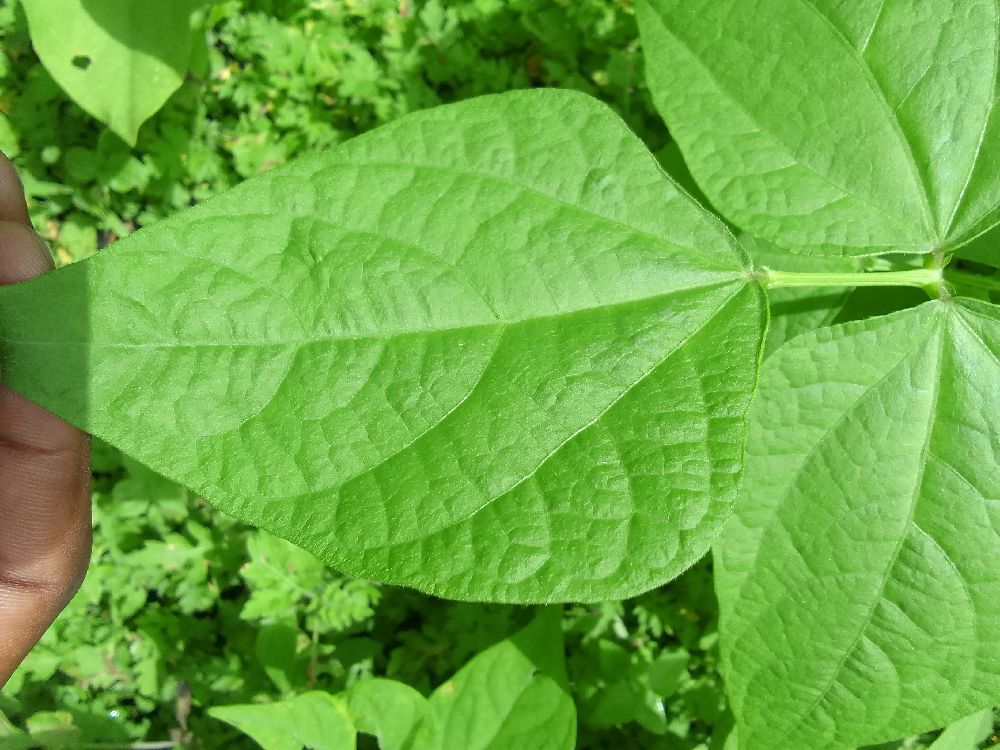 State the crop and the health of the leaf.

common bean, healthy
